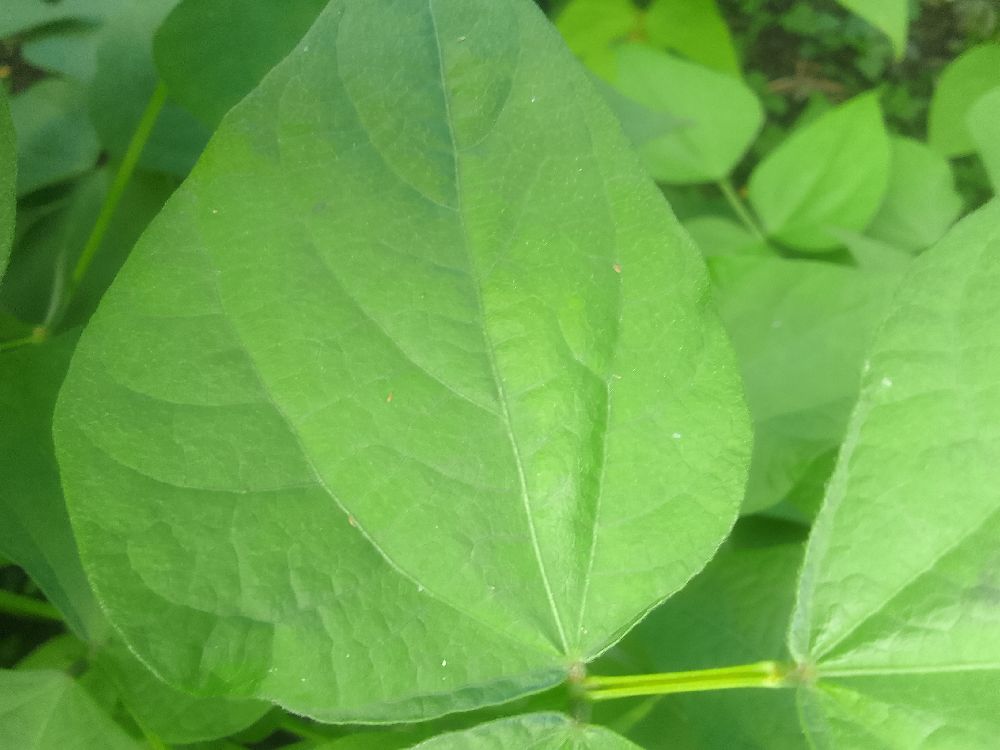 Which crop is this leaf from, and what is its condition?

common bean, healthy
